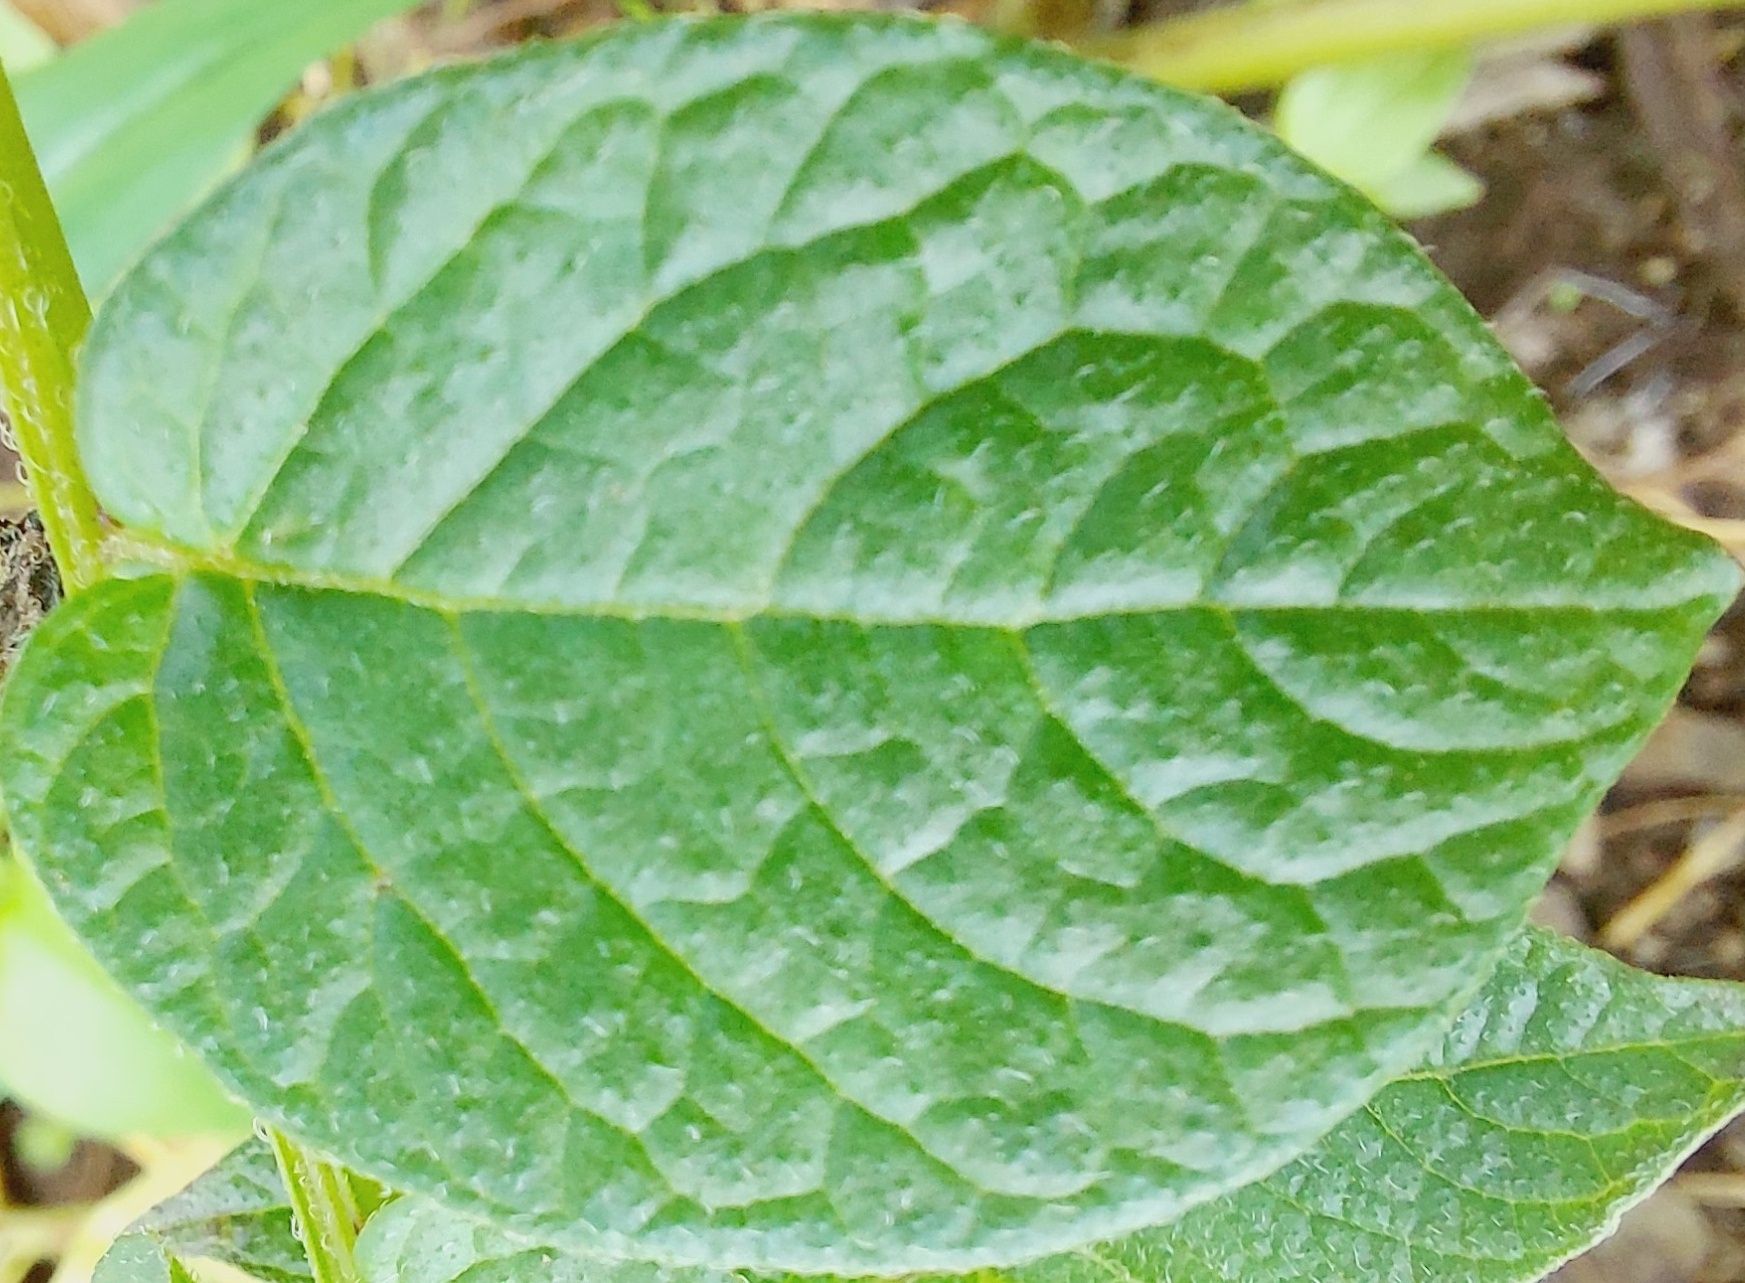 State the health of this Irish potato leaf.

healthy
